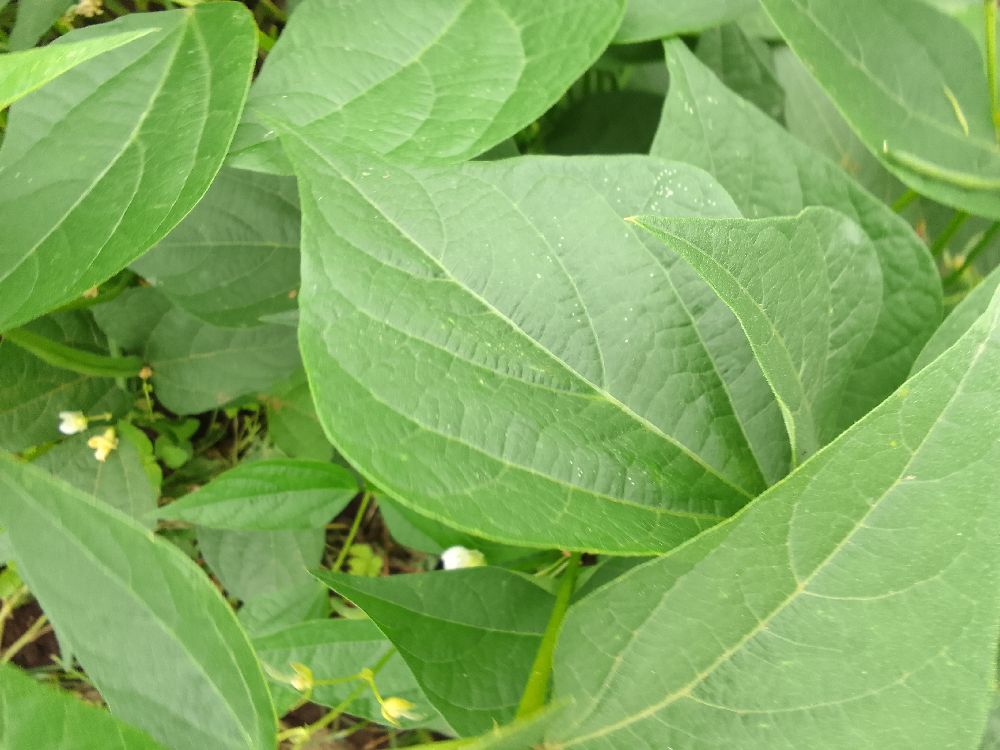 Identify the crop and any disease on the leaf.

common bean, healthy
